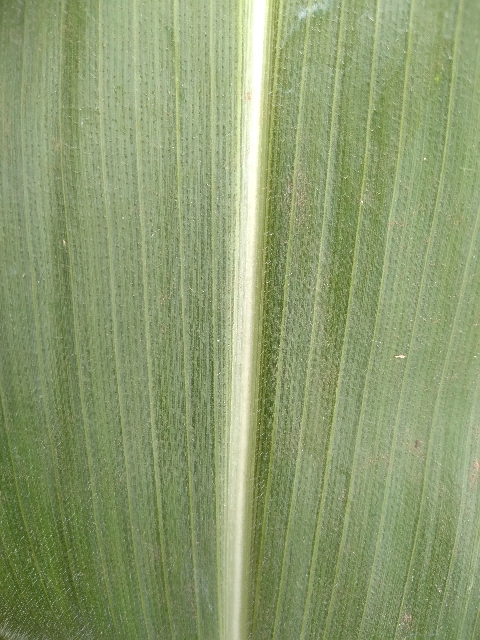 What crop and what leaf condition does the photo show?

maize, healthy
